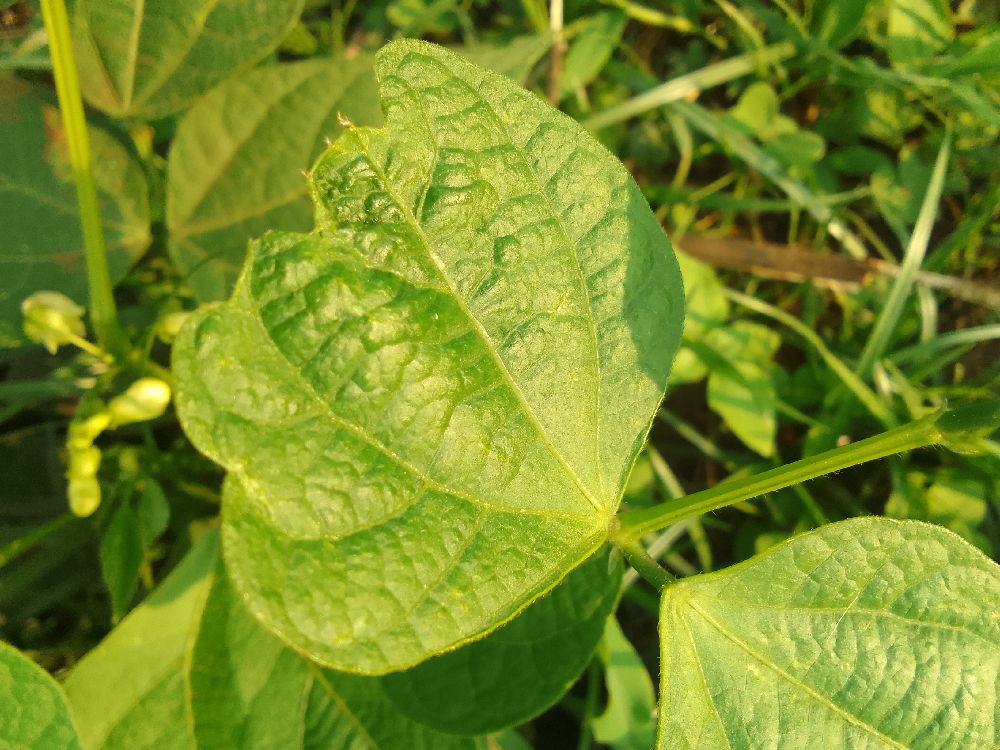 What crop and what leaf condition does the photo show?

common bean, healthy
